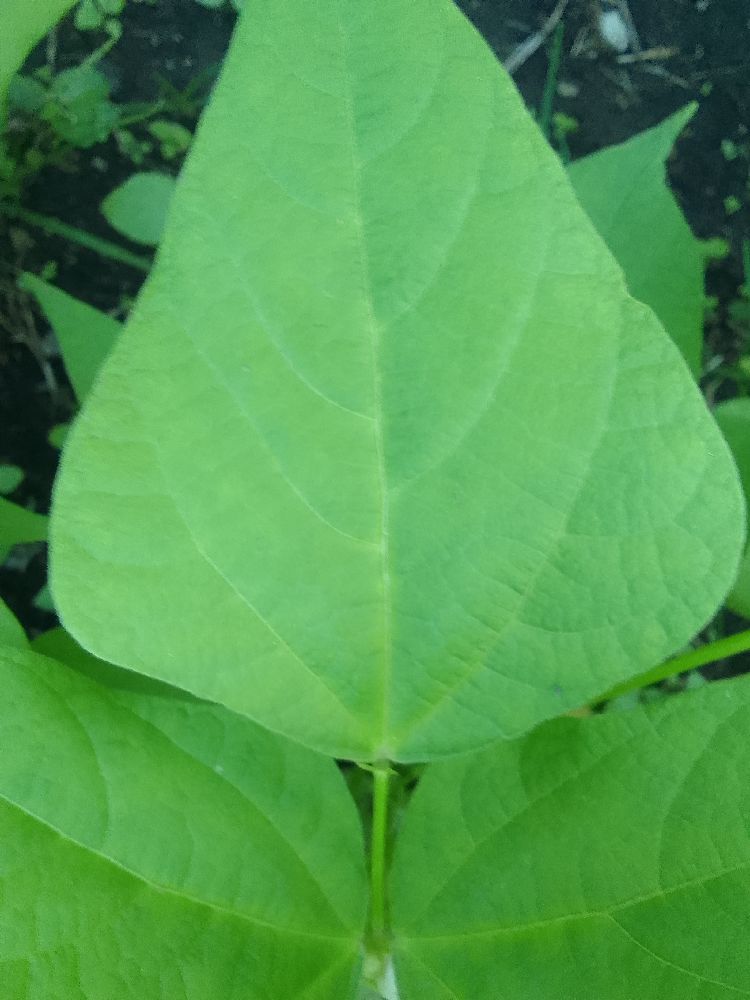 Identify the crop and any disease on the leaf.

common bean, healthy
